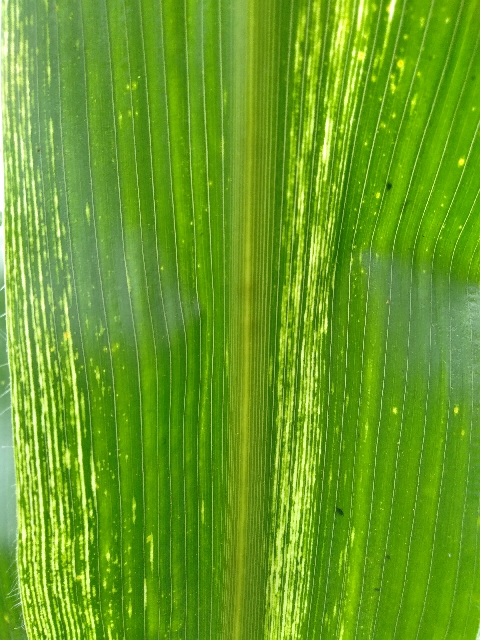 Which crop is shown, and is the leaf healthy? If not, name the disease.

maize, maize streak virus
